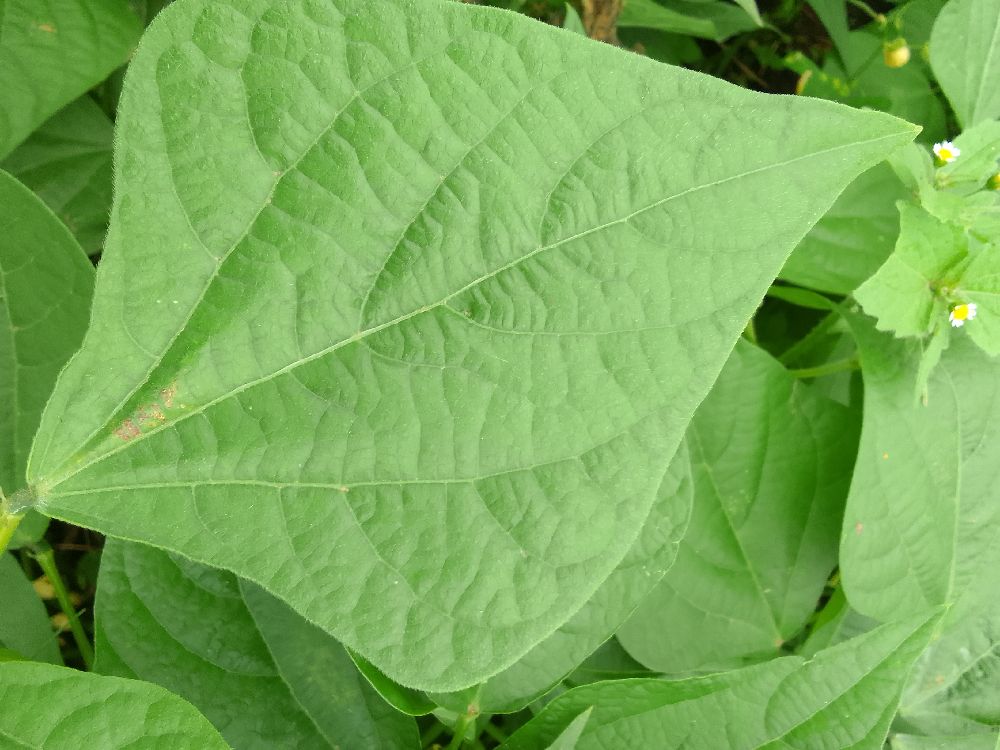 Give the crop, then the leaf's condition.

common bean, healthy
